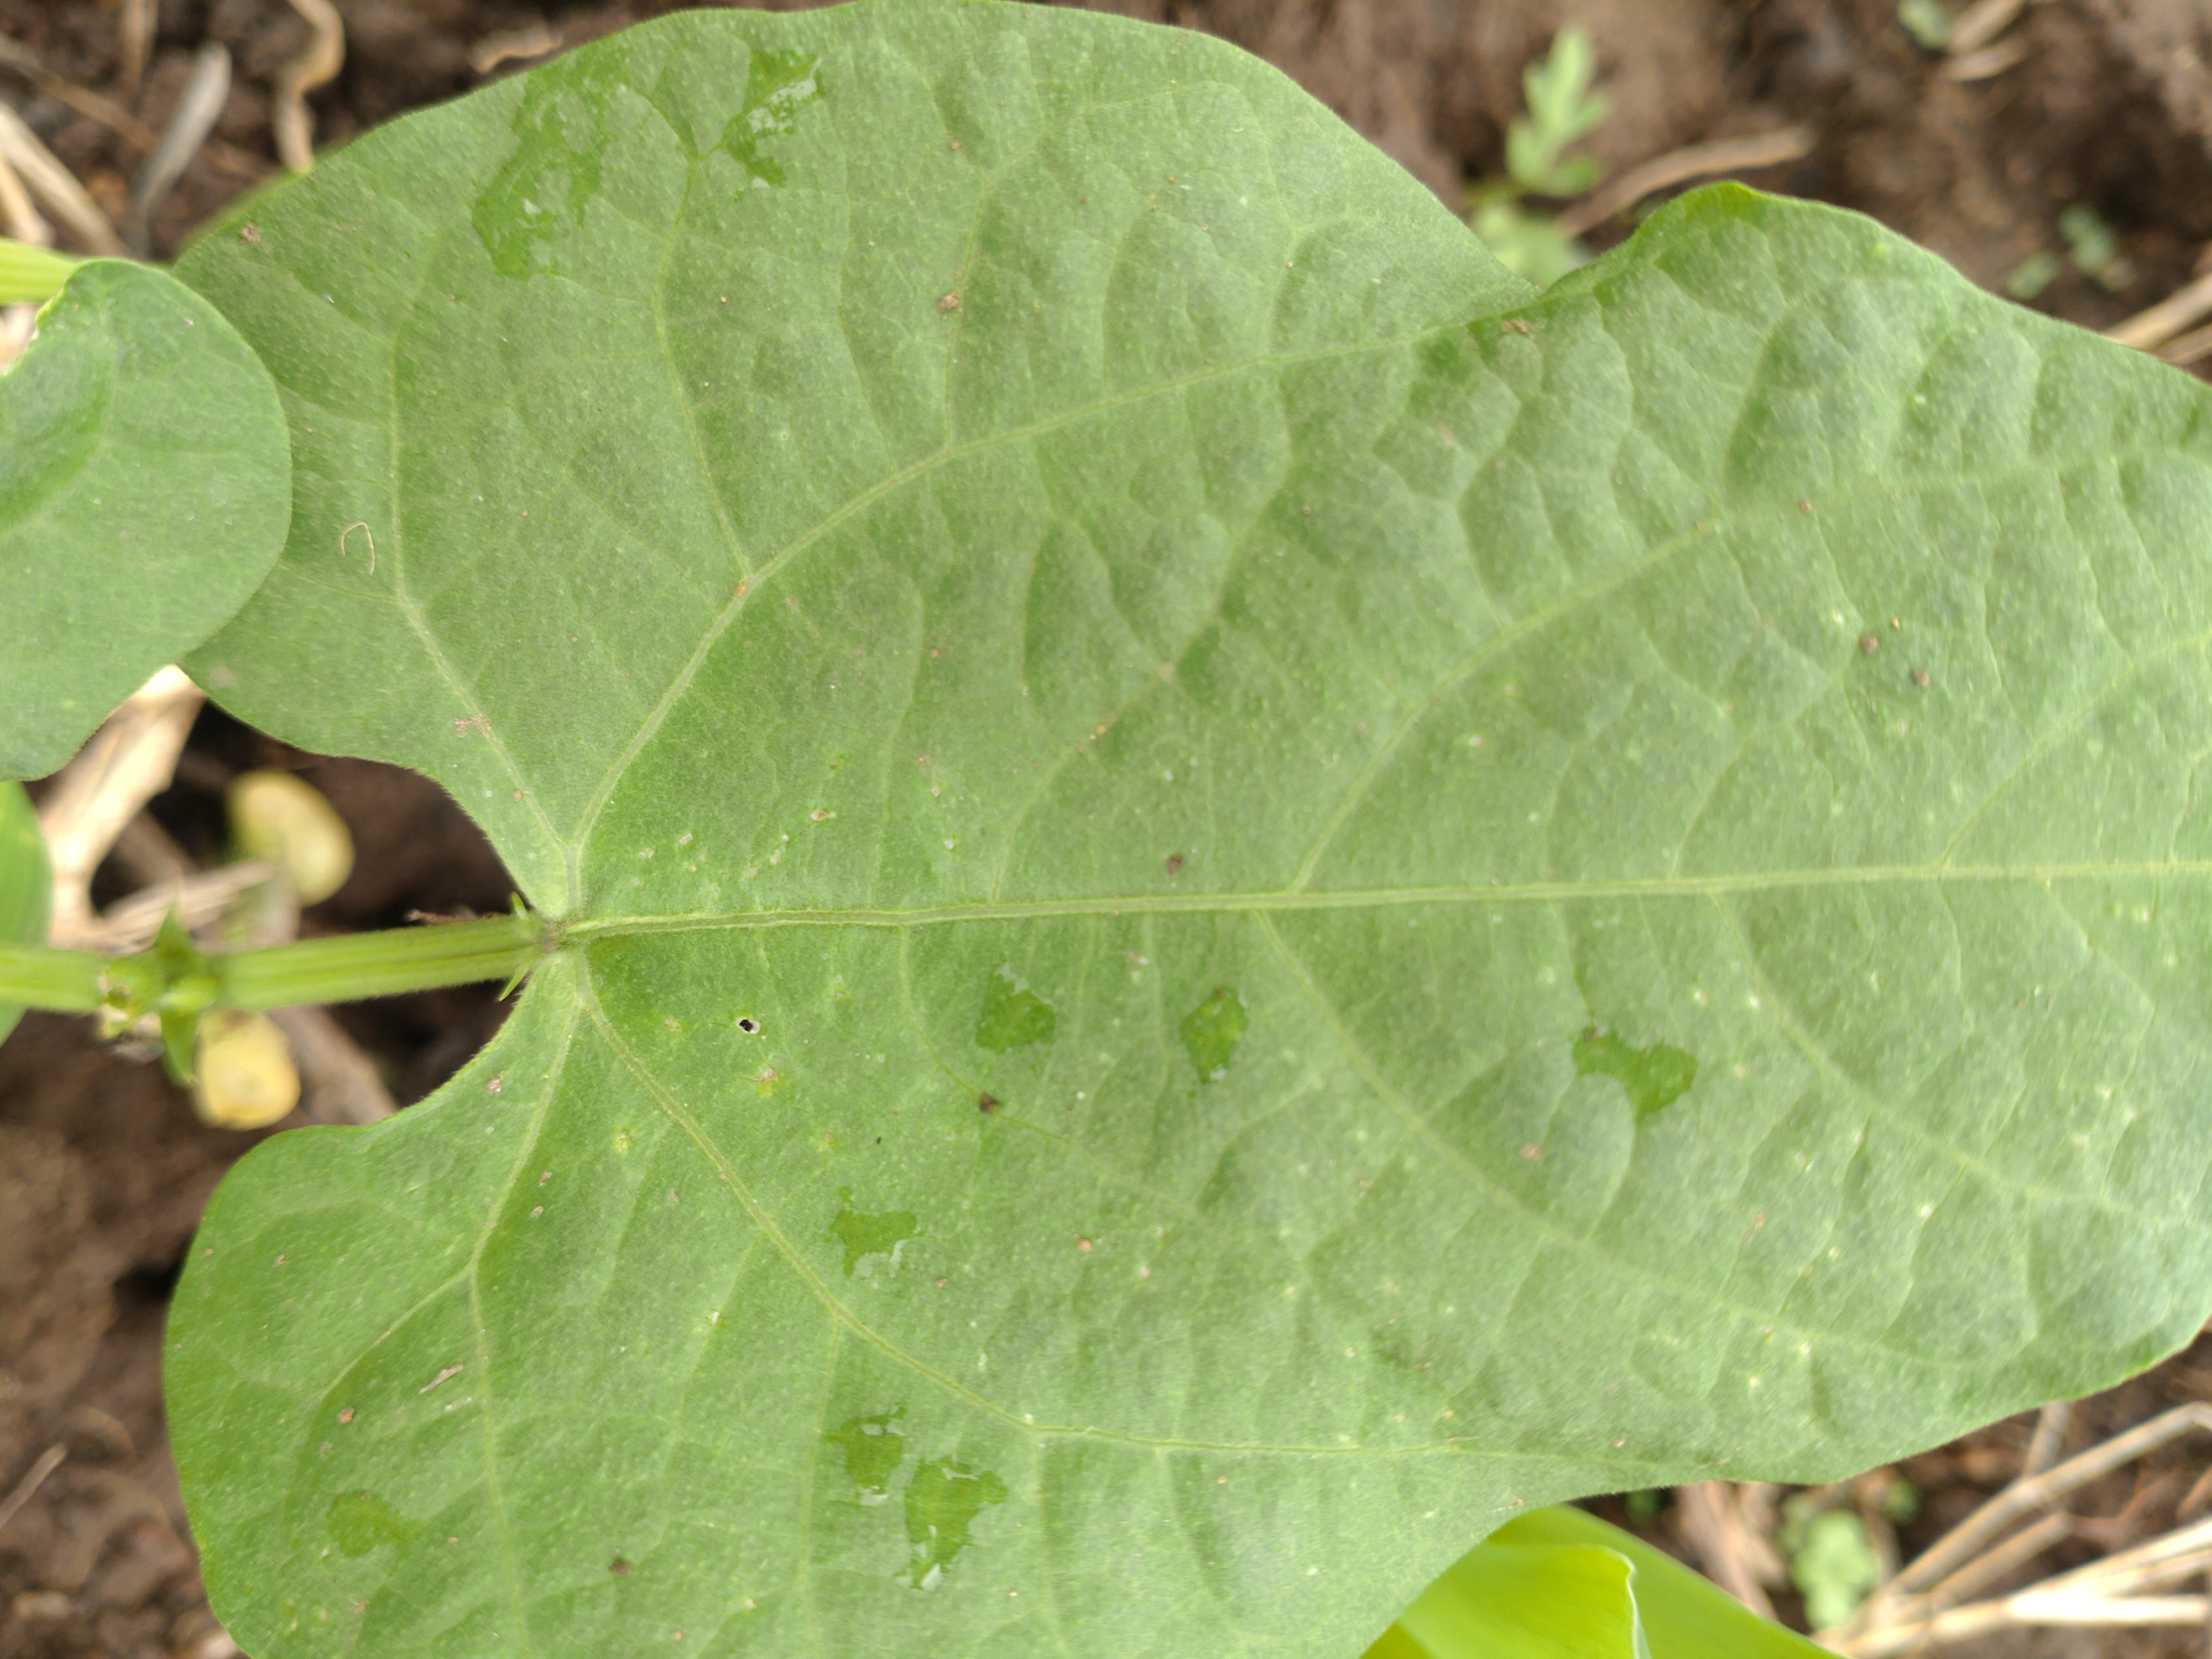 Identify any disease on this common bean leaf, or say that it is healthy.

healthy
